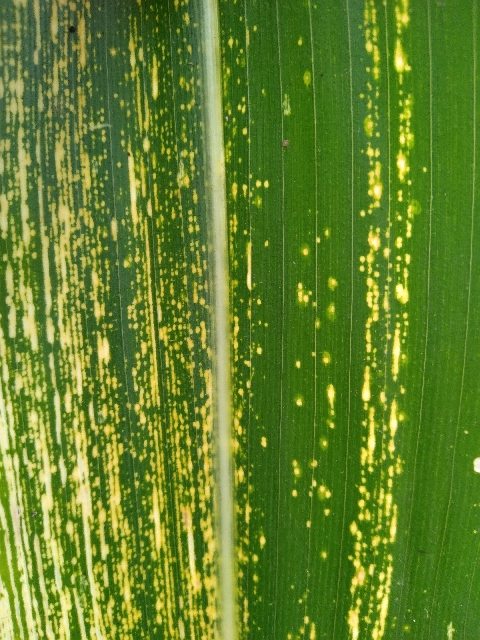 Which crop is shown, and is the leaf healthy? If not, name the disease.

maize, maize streak virus
